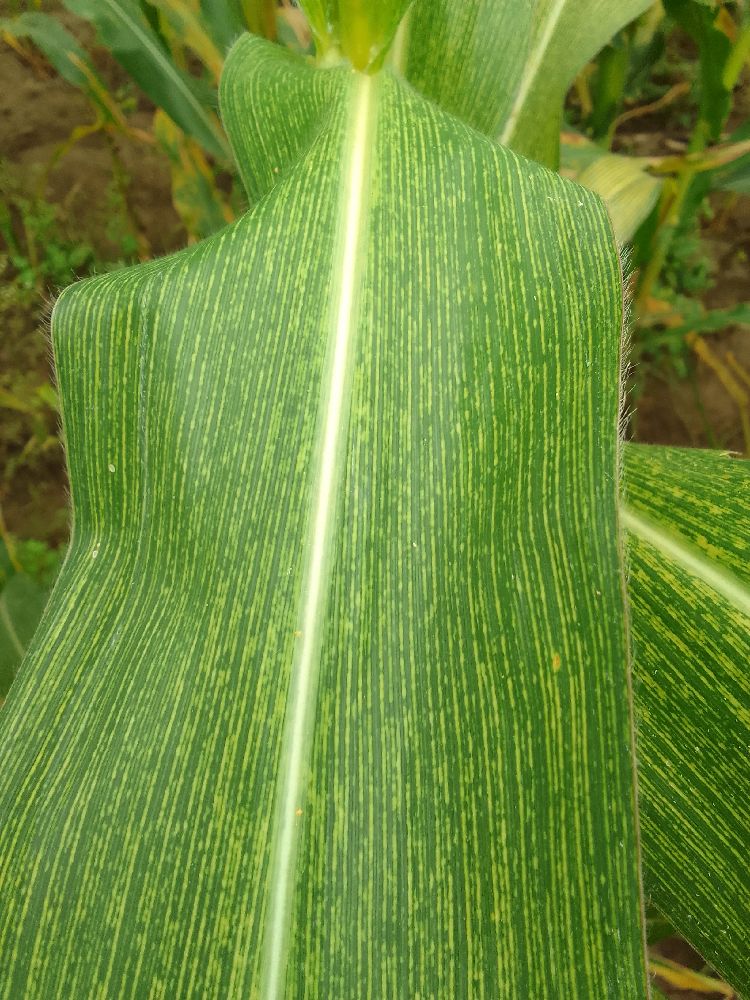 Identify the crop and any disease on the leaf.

maize, maize streak virus
